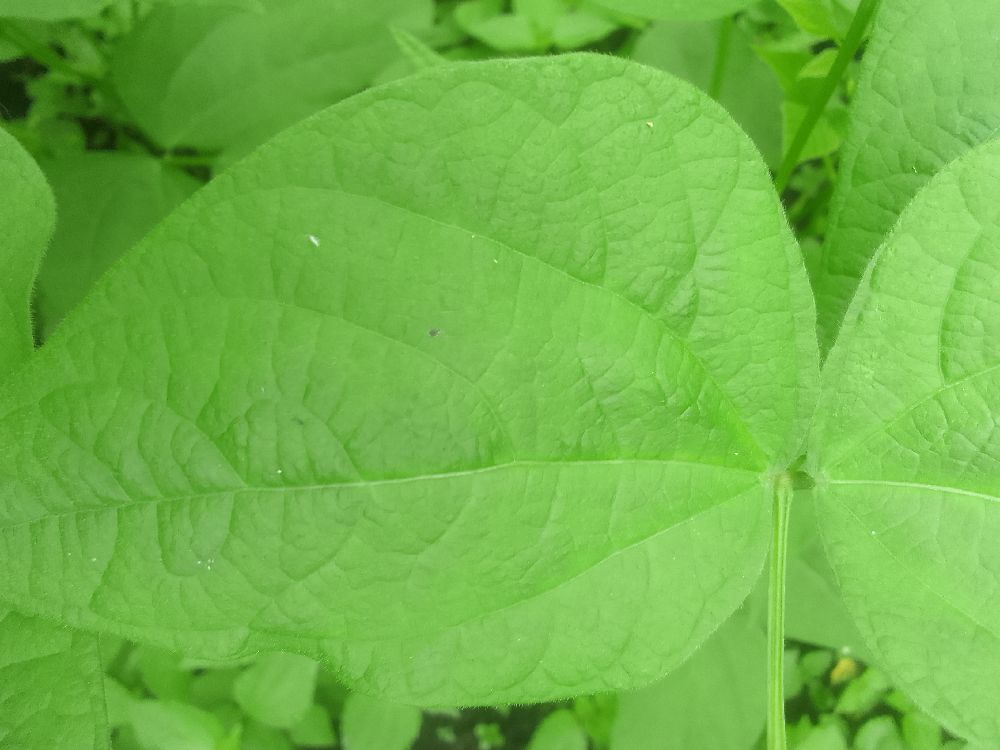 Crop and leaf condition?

common bean, healthy
